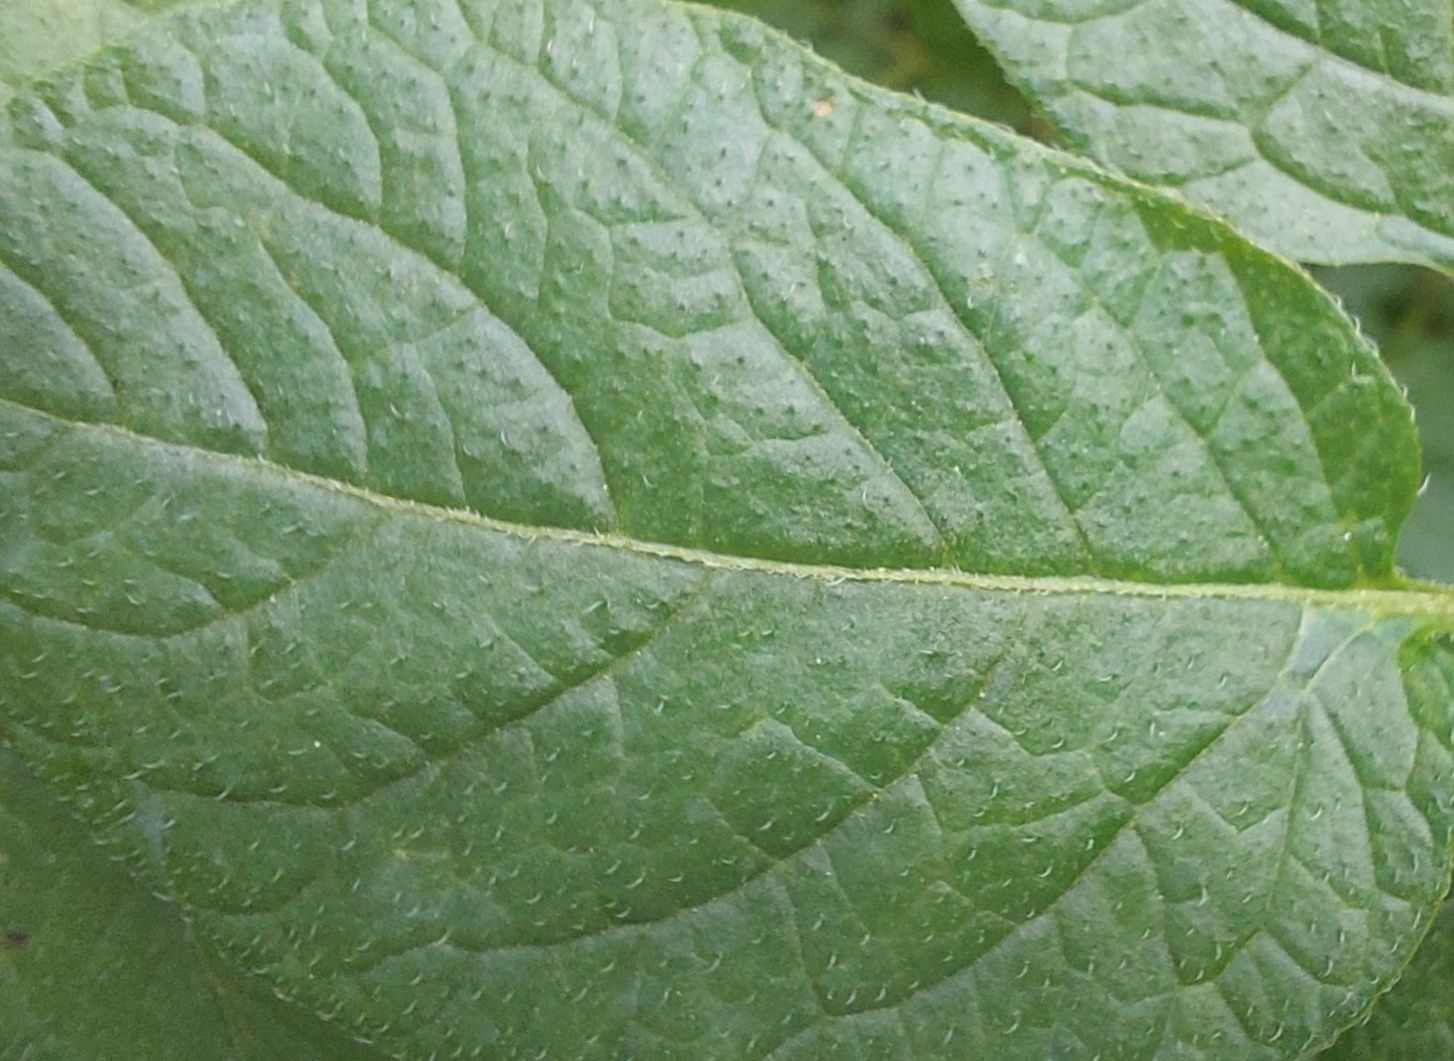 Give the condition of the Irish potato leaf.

healthy
